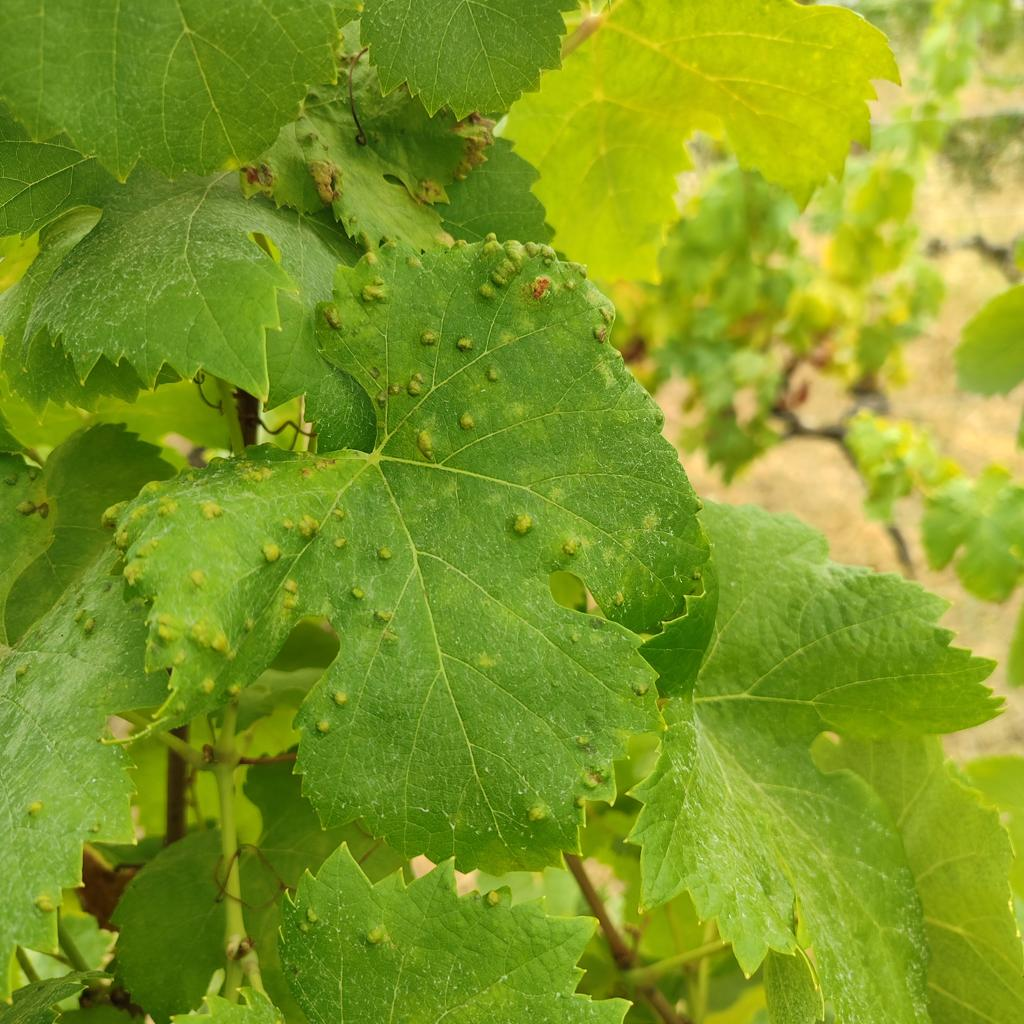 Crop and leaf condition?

grapevine, erineum mite
